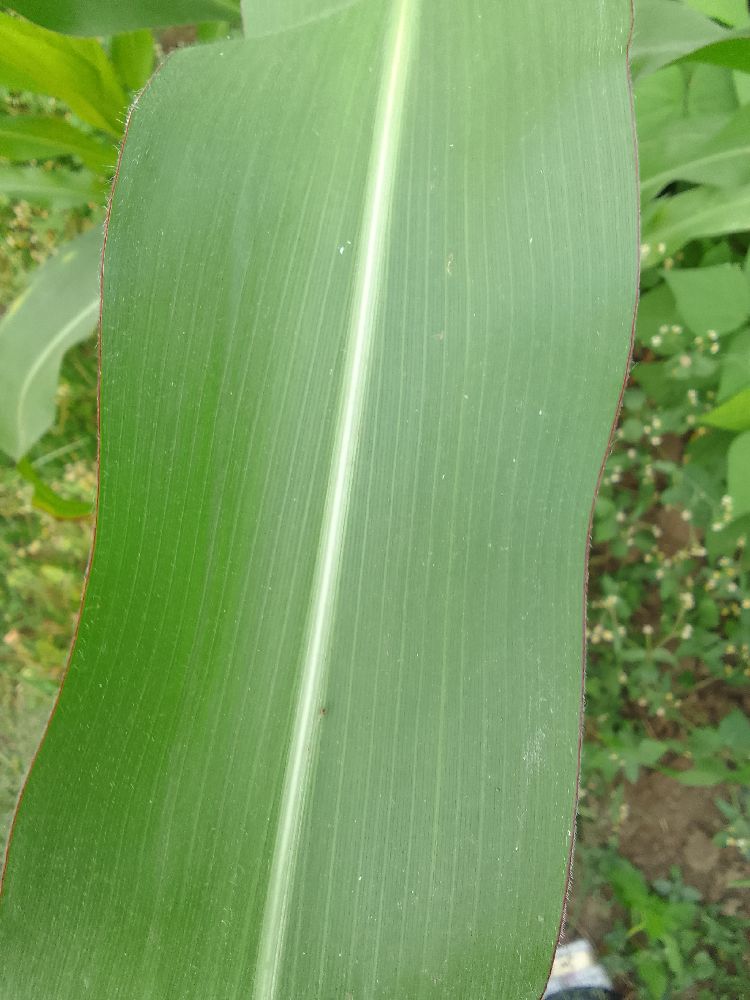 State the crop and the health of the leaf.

maize, healthy
